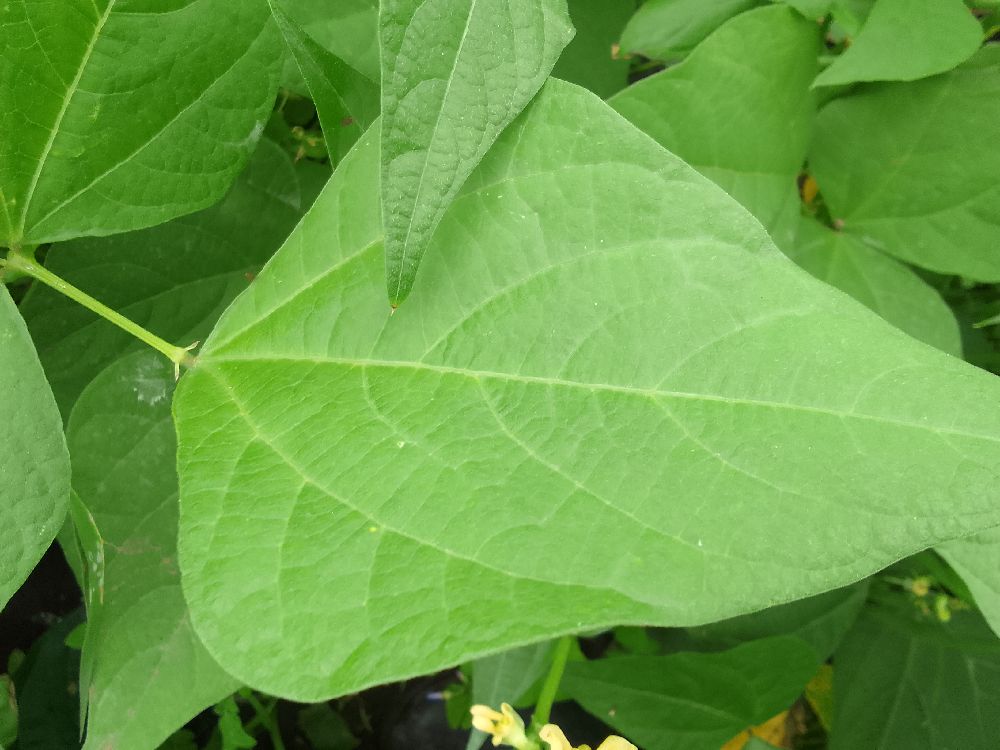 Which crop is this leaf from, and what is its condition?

common bean, healthy
